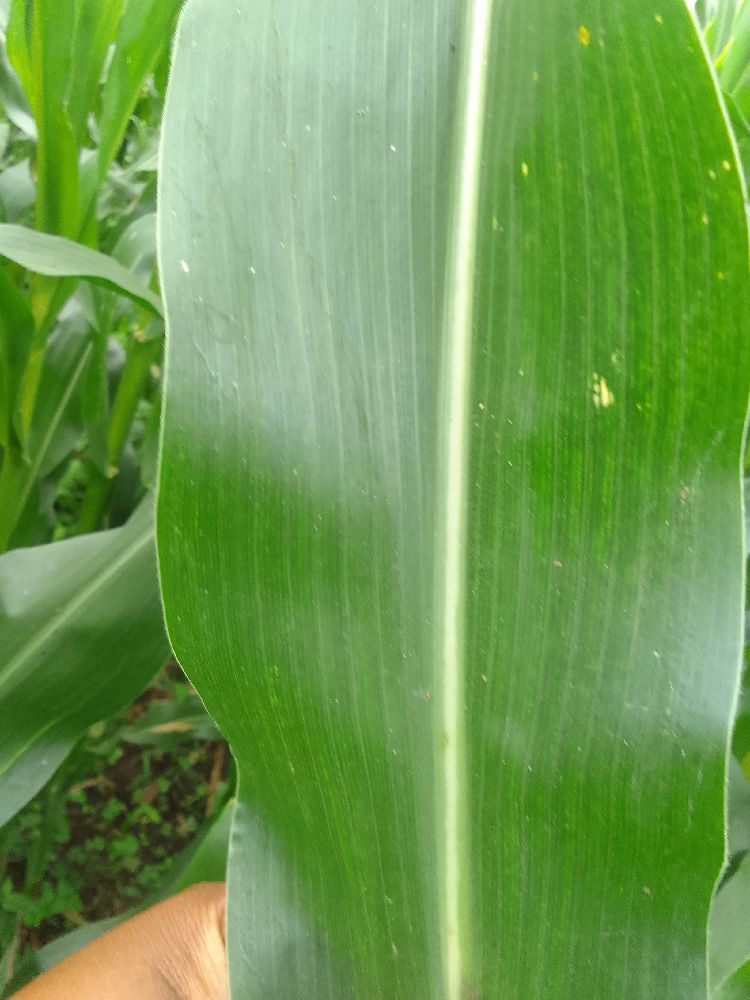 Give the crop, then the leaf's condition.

maize, healthy
